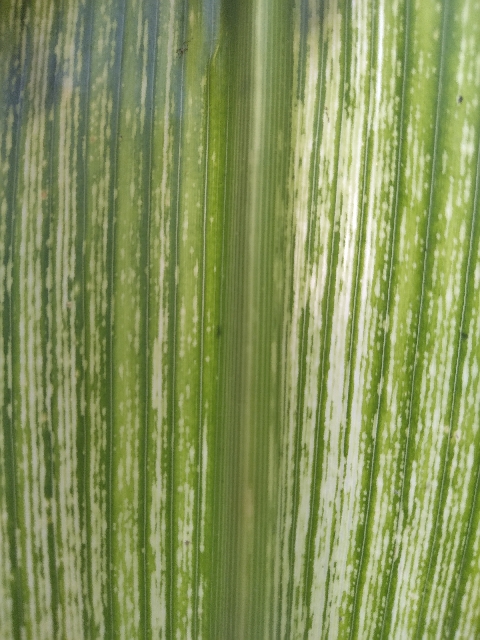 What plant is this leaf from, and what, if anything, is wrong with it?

maize, maize streak virus
